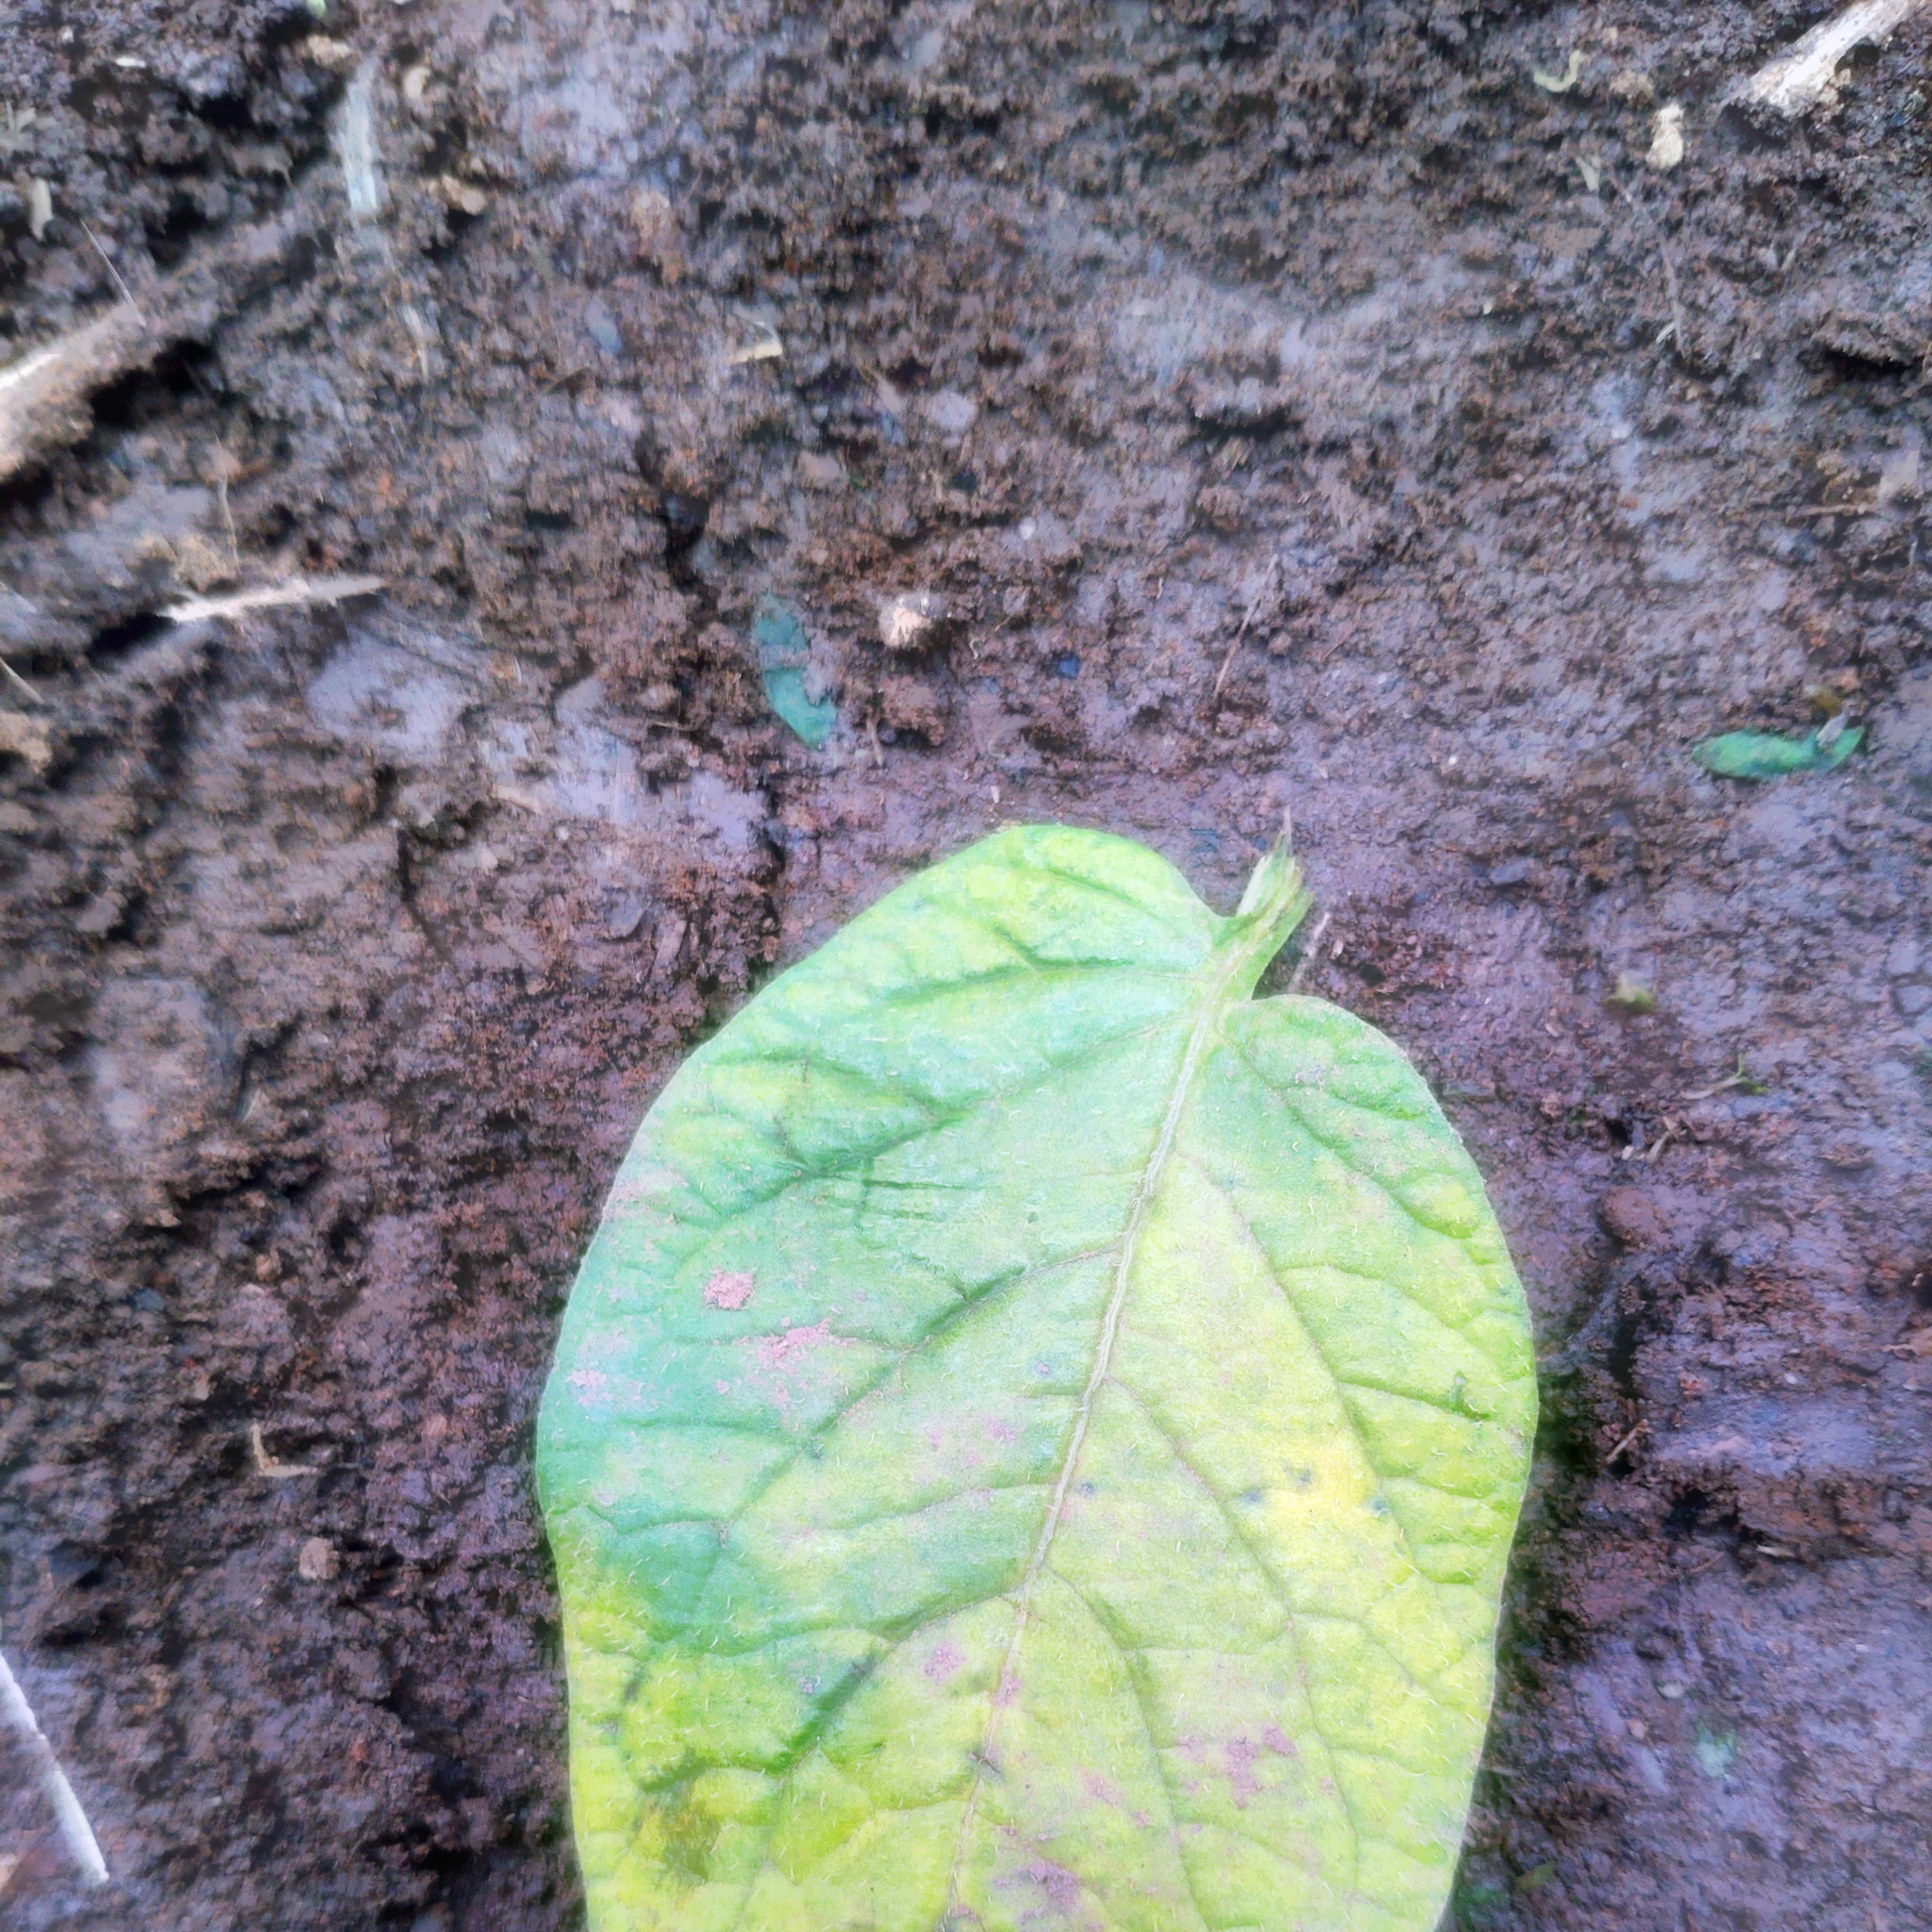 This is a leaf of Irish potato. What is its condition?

late blight
